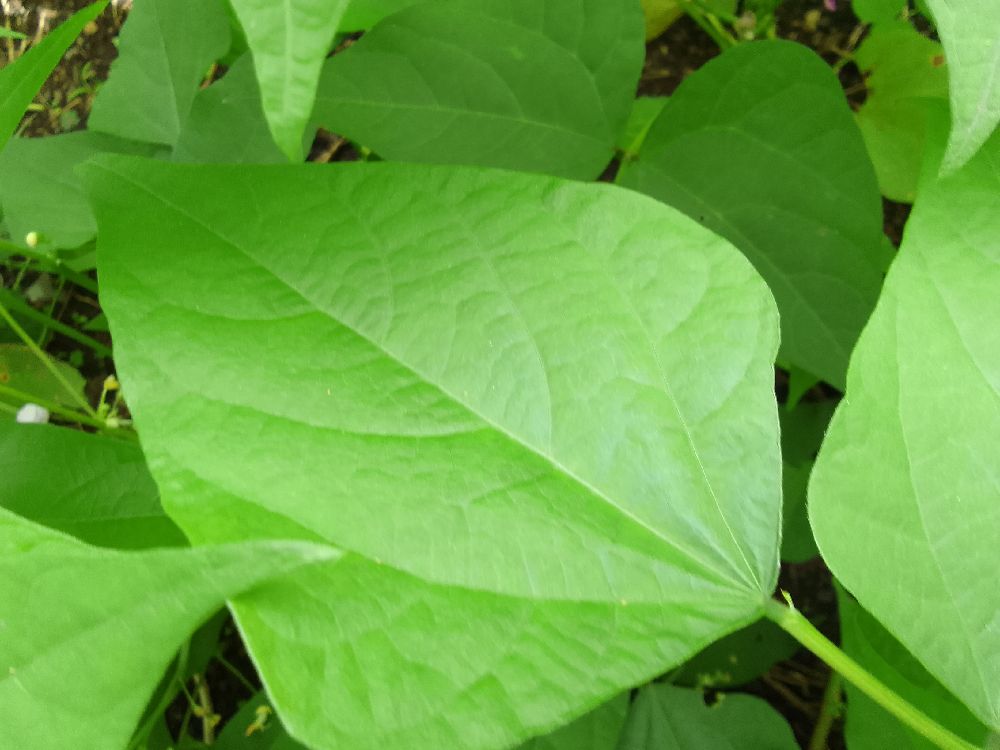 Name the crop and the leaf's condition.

common bean, healthy
